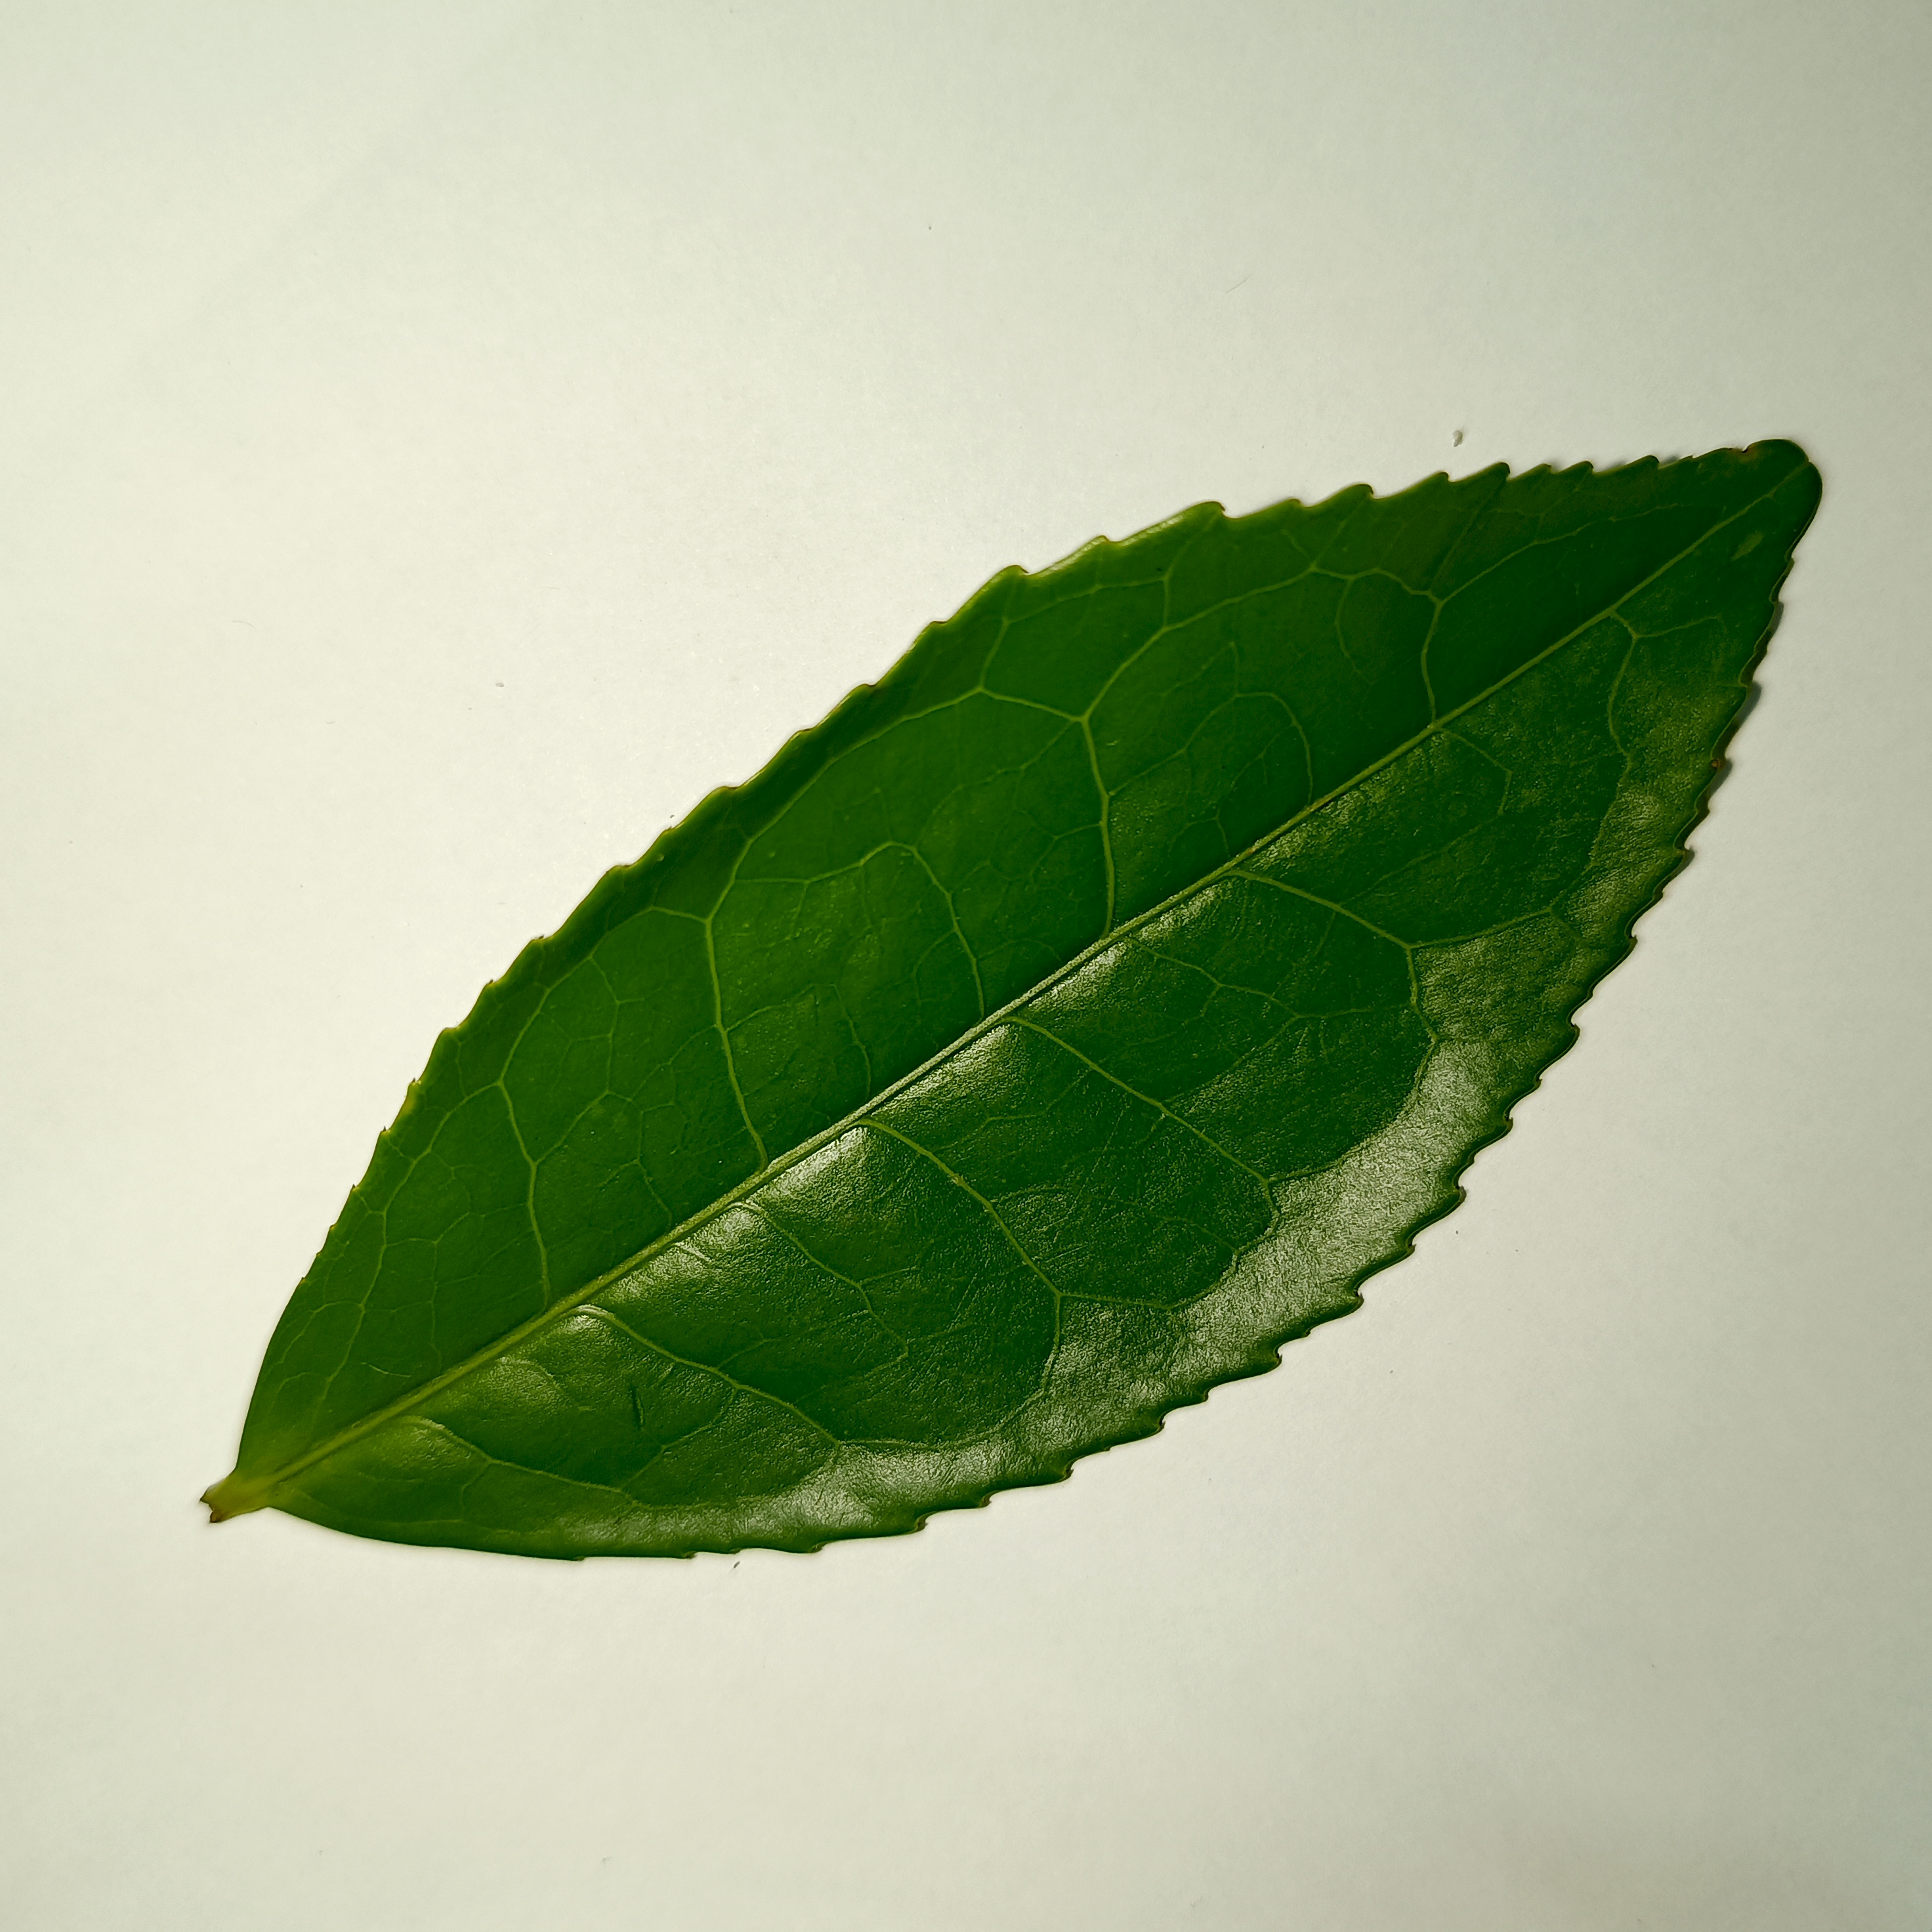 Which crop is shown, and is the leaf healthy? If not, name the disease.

tea, healthy
